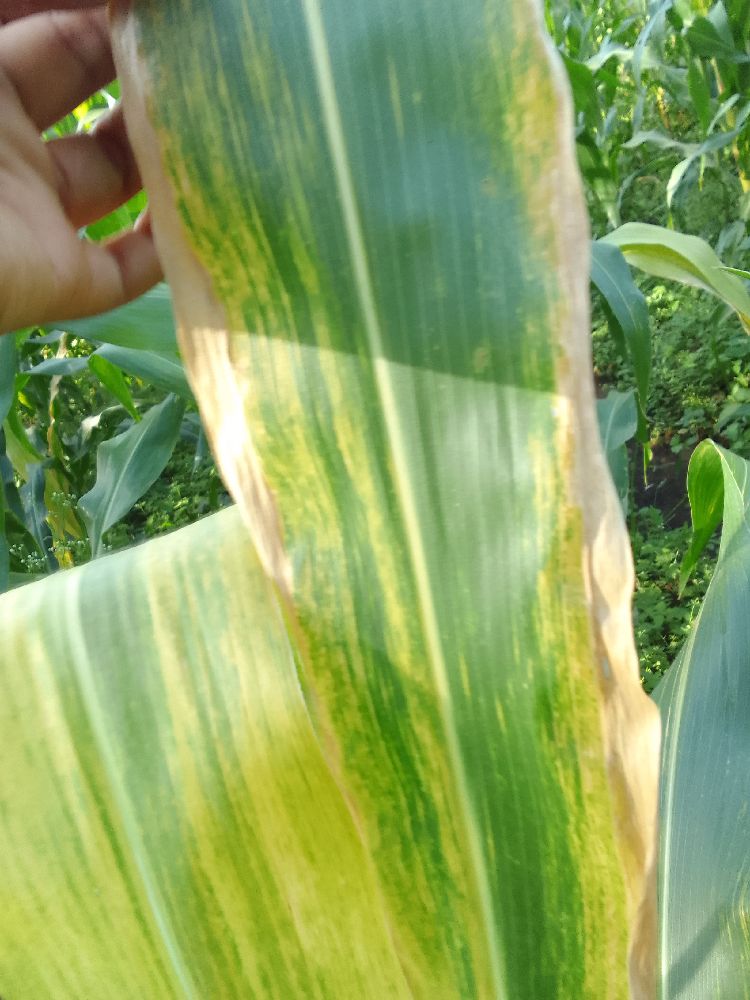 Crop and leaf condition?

maize, maize lethal necrosis
